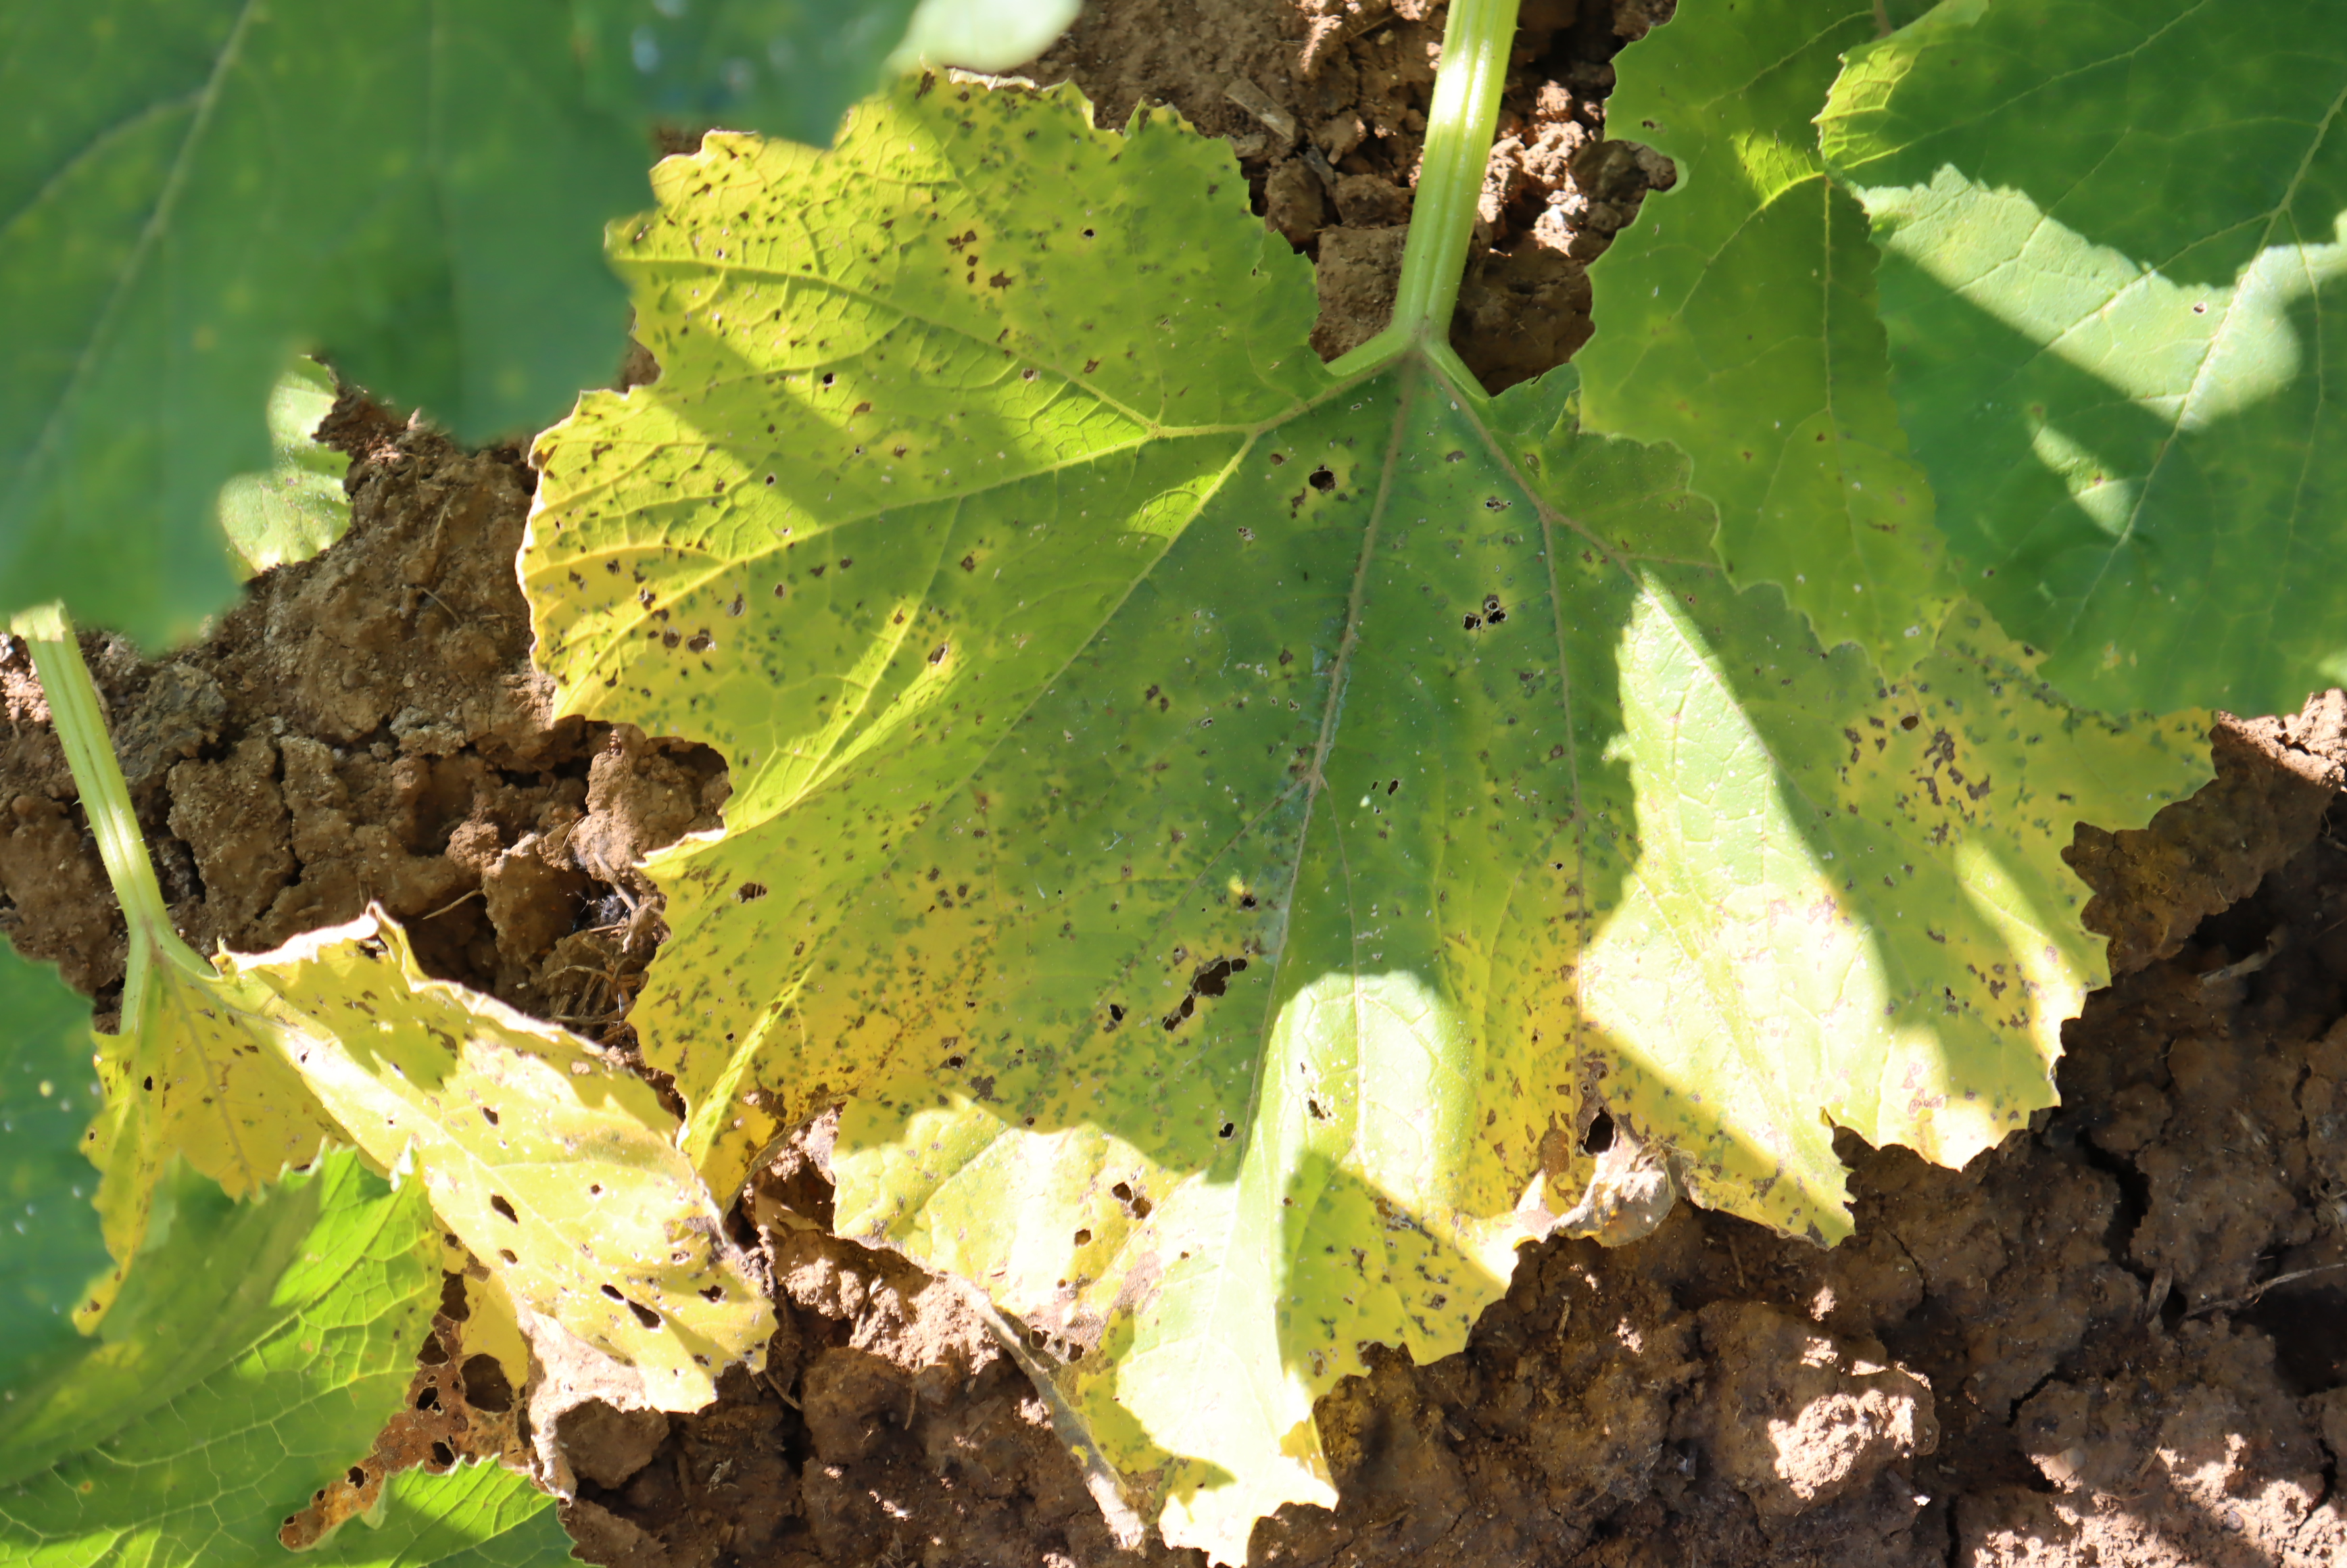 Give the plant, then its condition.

zucchini, bacterial leaf spot, mechanical damage
